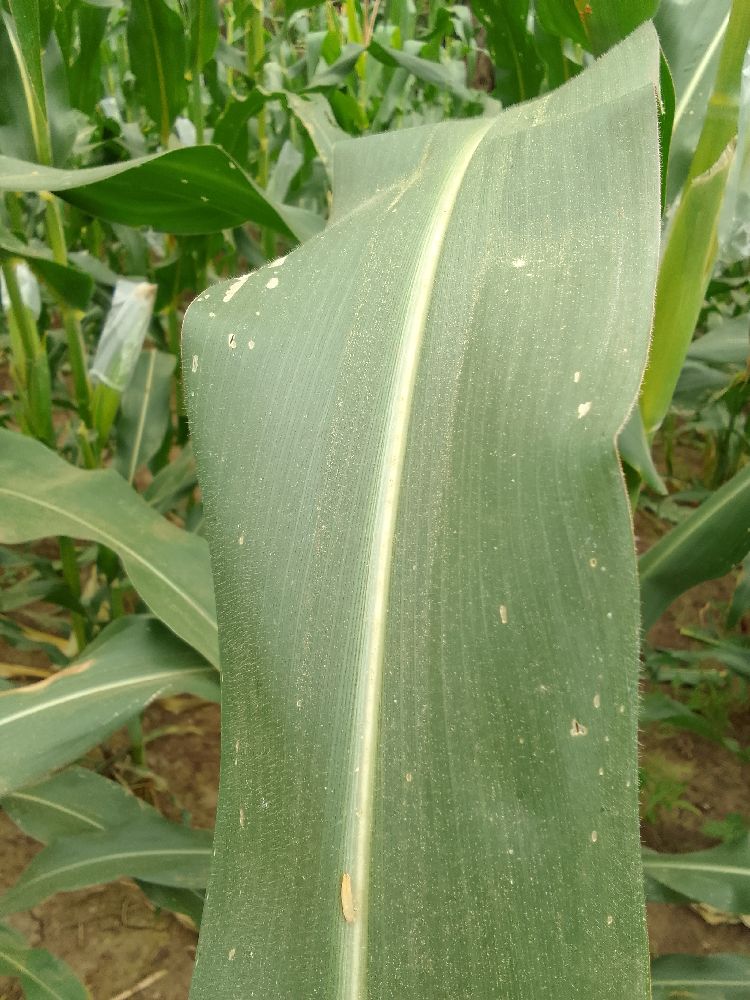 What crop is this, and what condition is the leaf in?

maize, healthy
